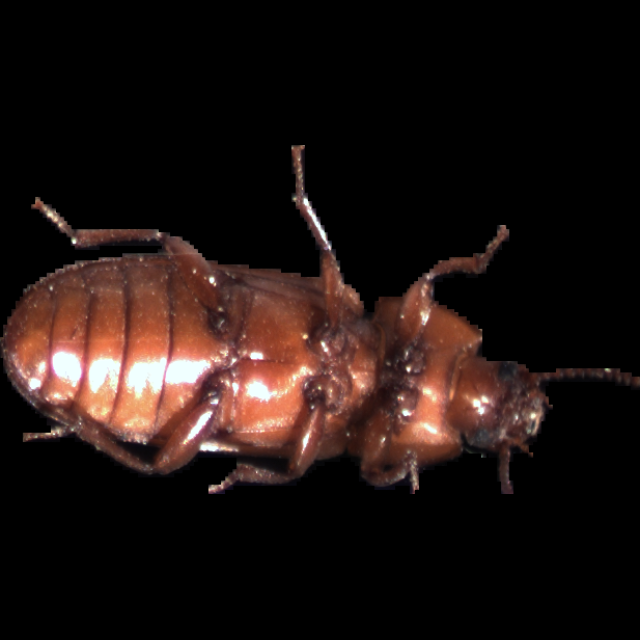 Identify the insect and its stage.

mealworm beetle
